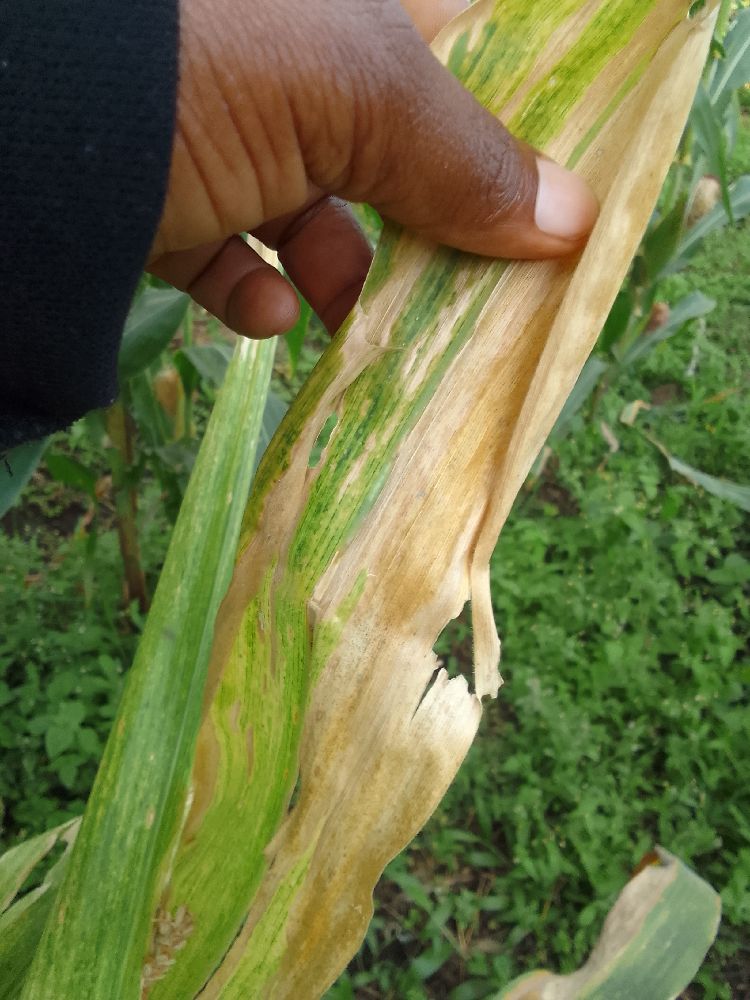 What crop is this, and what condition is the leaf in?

maize, maize lethal necrosis
